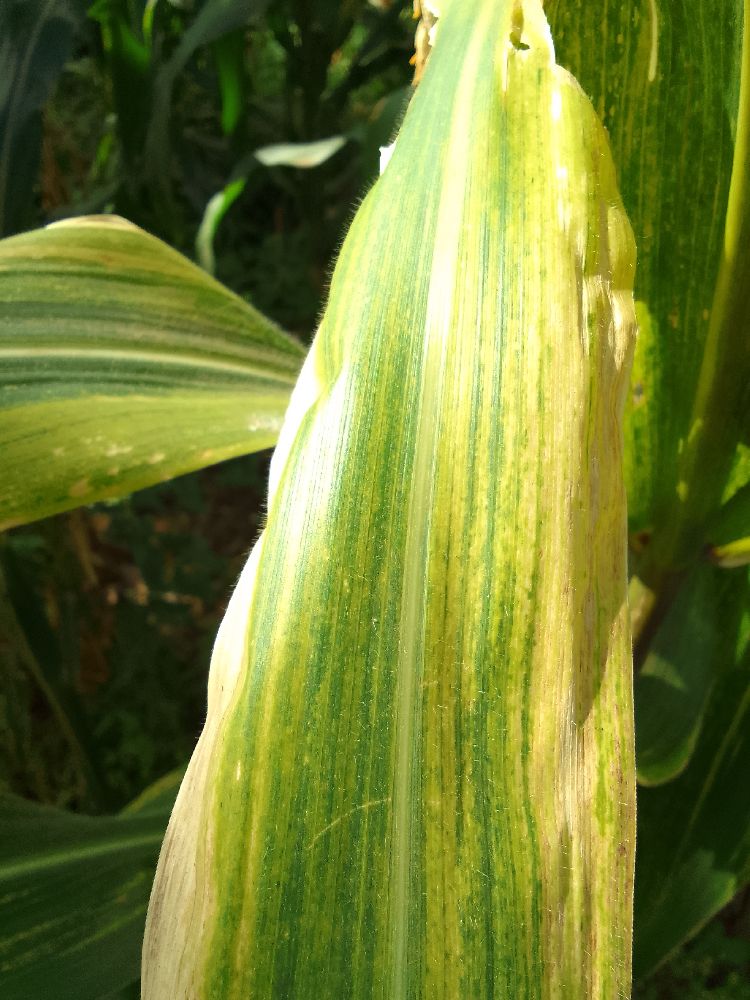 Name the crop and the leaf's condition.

maize, maize lethal necrosis
